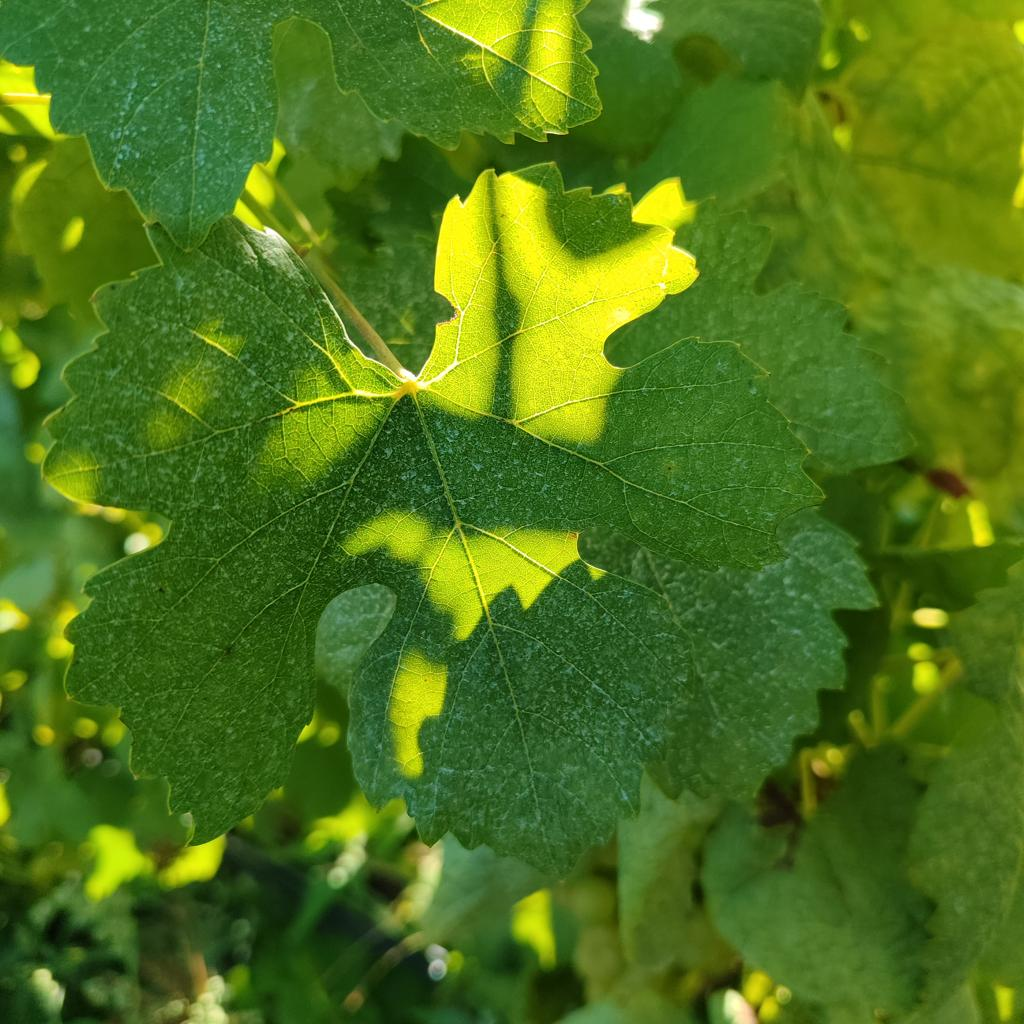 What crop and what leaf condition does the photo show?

grapevine, healthy
